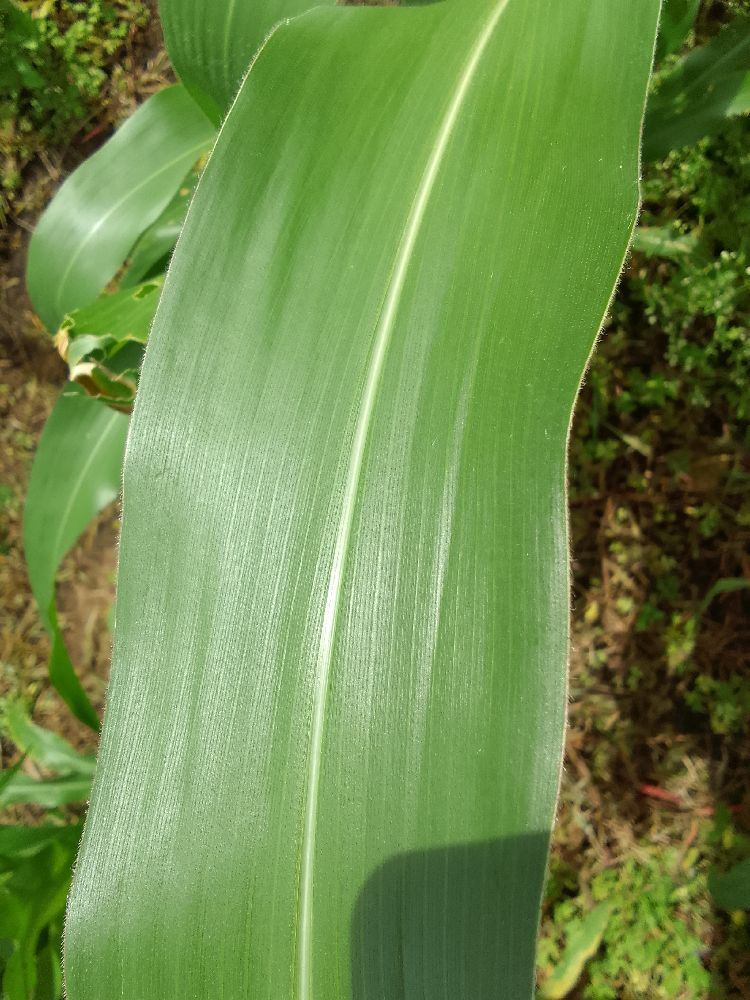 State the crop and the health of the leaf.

maize, healthy
